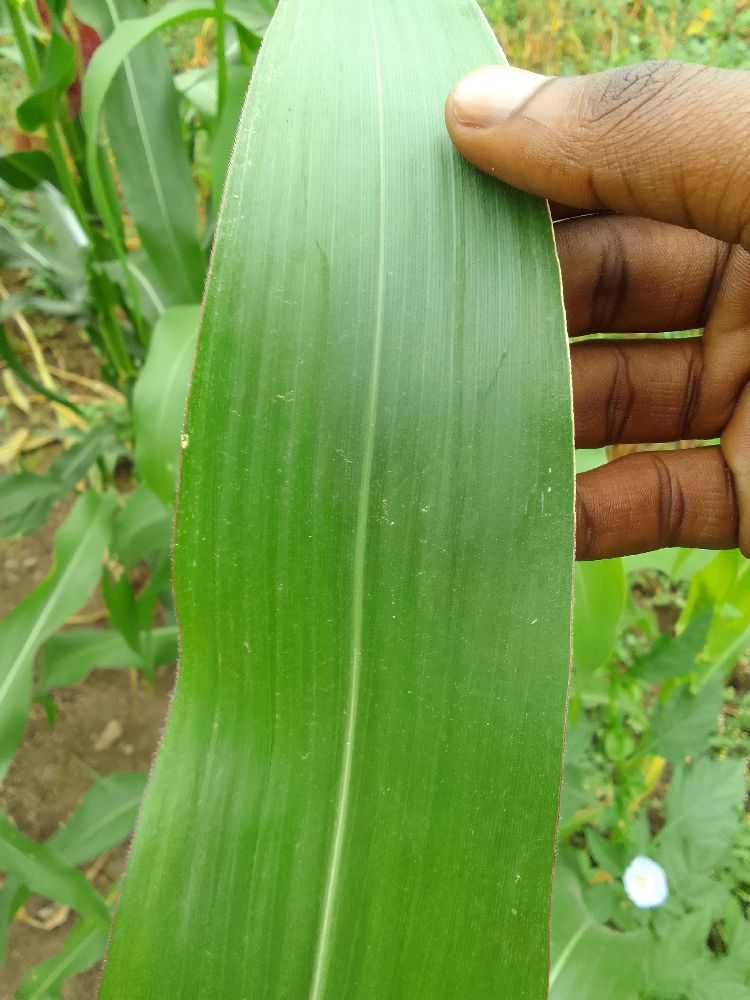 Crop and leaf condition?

maize, healthy
